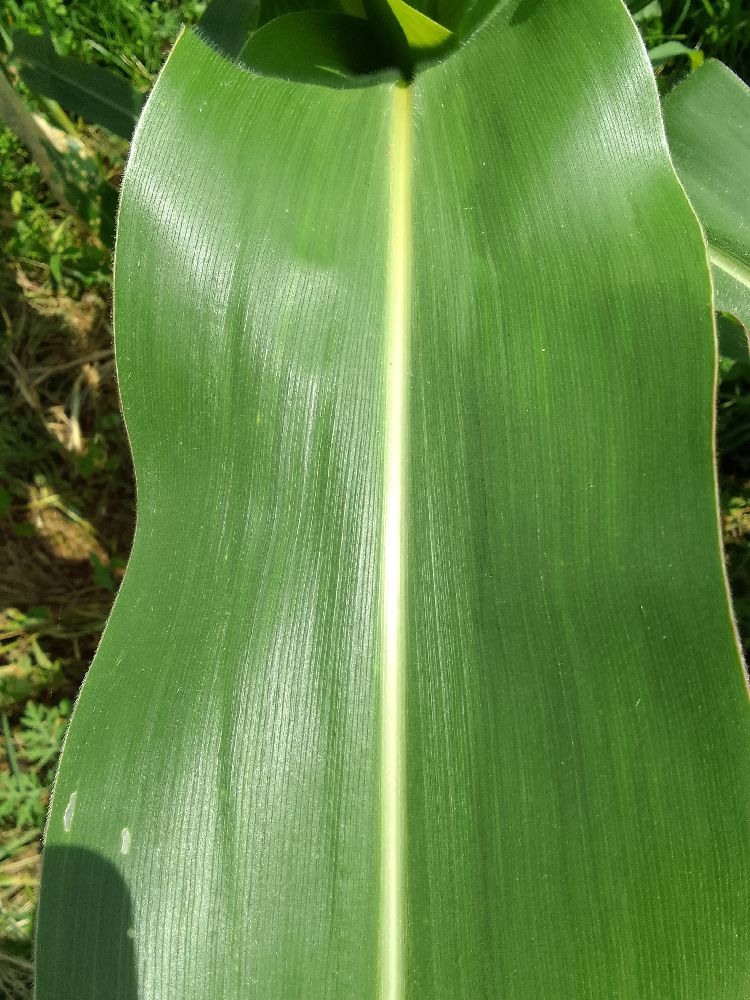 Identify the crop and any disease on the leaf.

maize, healthy
